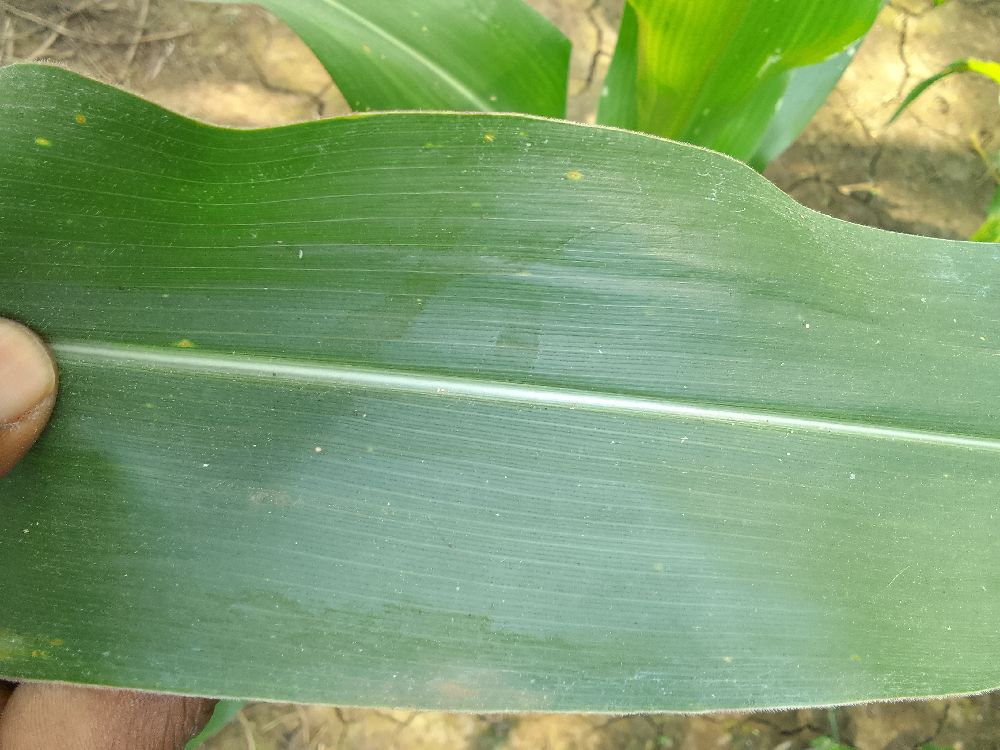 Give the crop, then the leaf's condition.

maize, healthy
